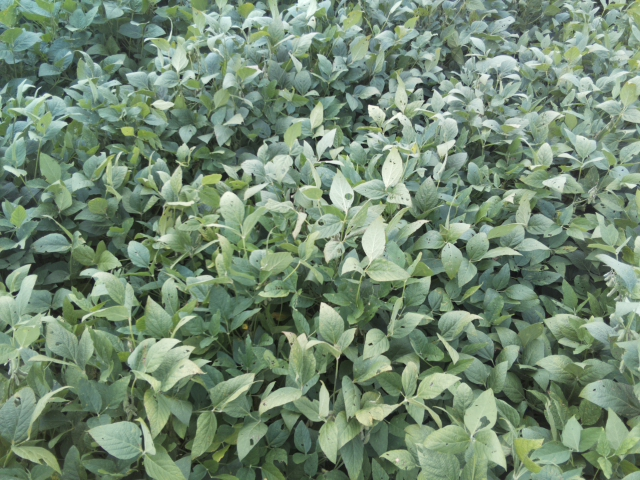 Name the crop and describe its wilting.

soybean, leaflets folding inward at secondary pulvinus with no turgor loss in leaflets or petioles
